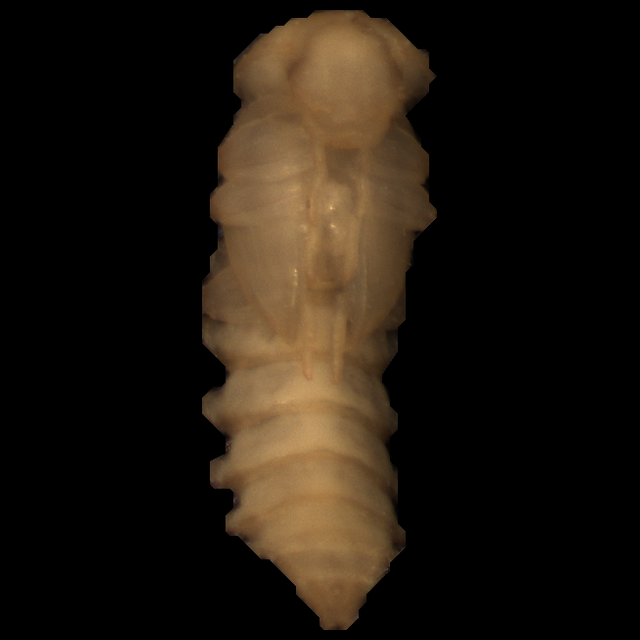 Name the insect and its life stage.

mealworm pupa
